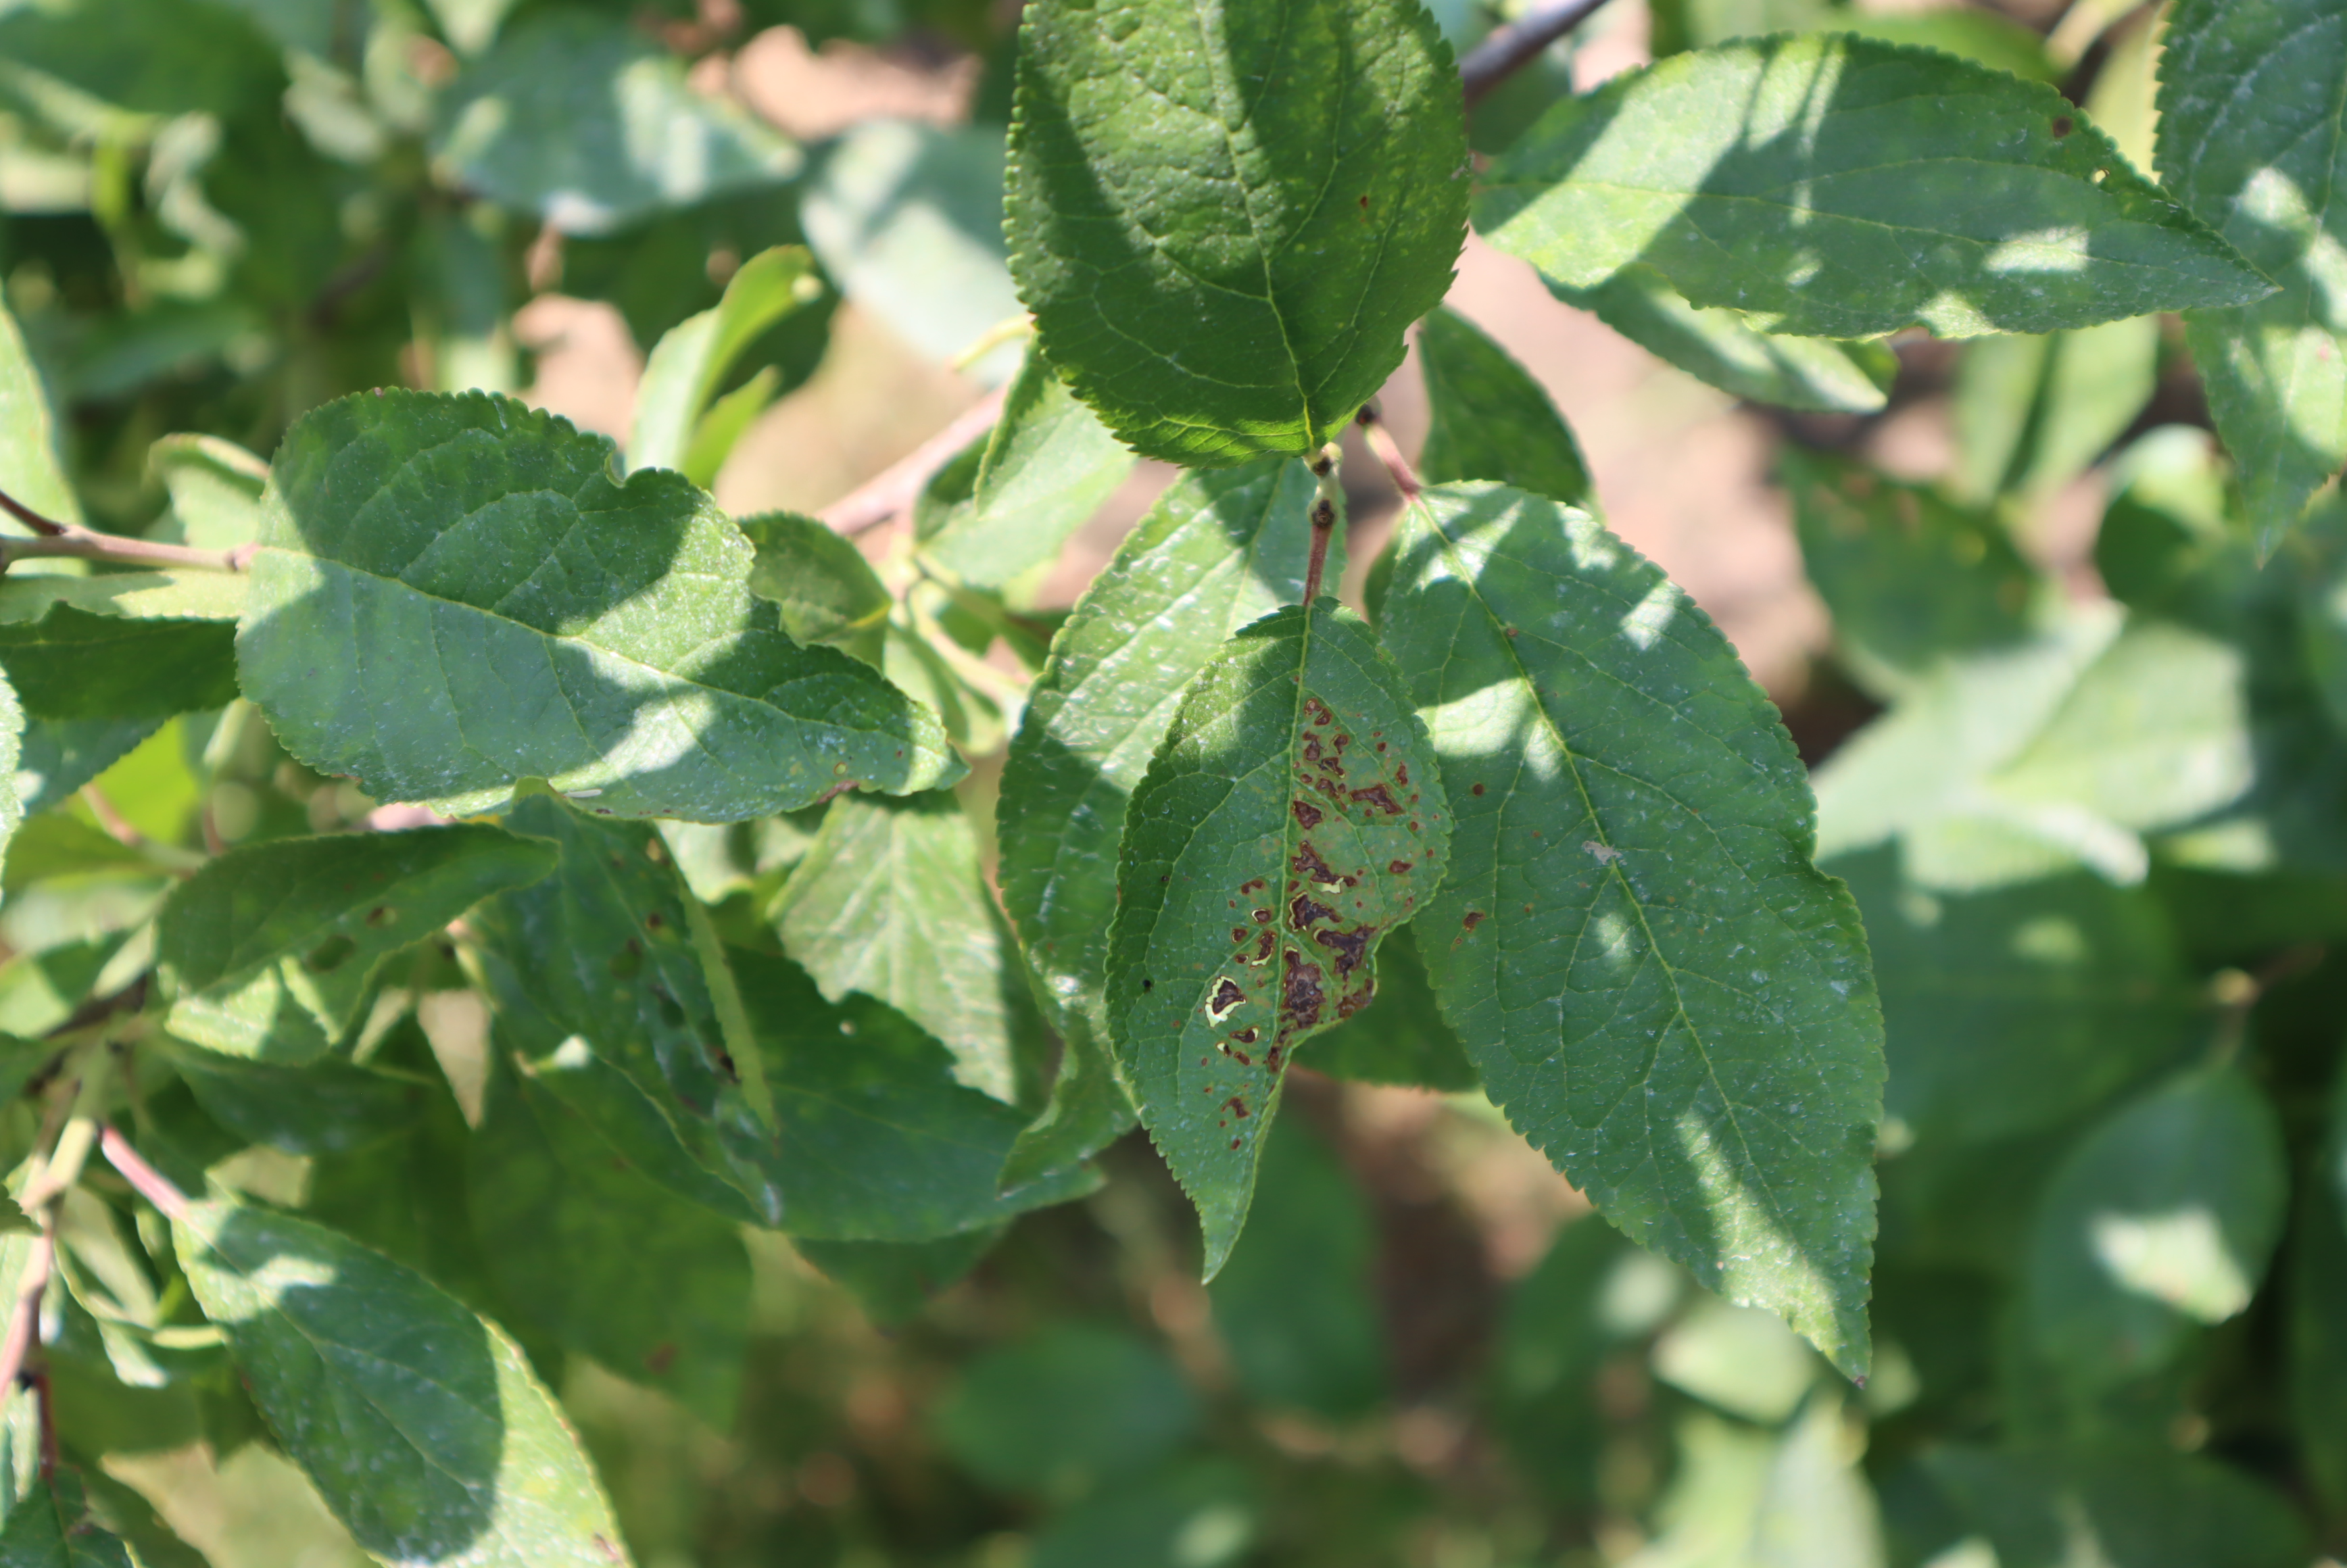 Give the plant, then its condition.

plum, shot hole disease
